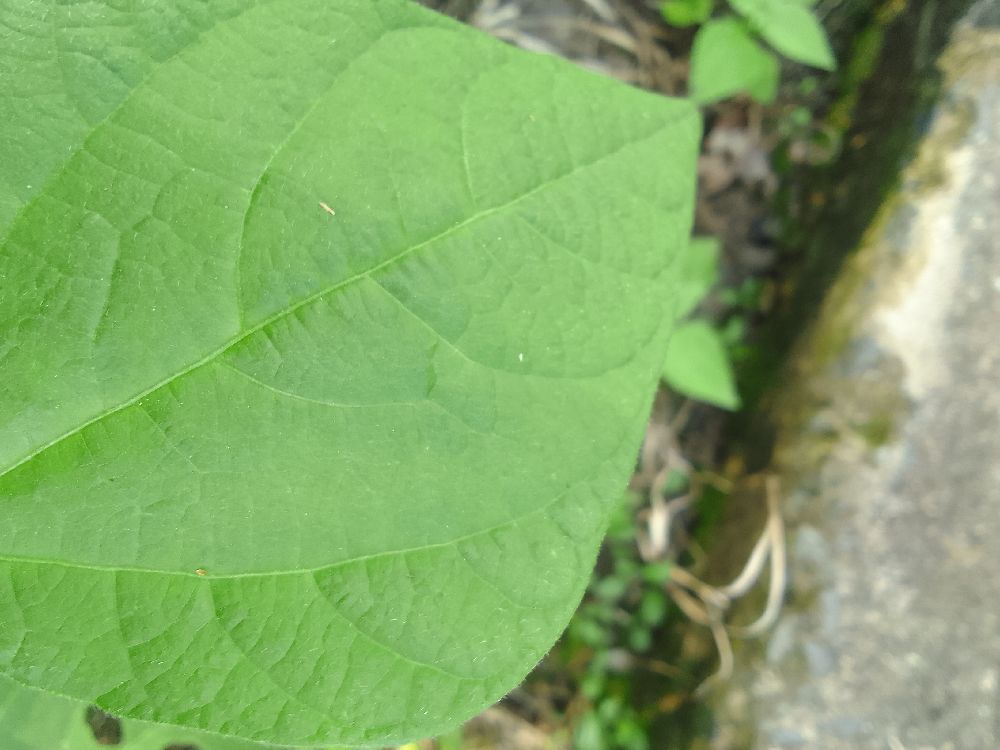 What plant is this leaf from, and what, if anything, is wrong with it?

common bean, healthy
